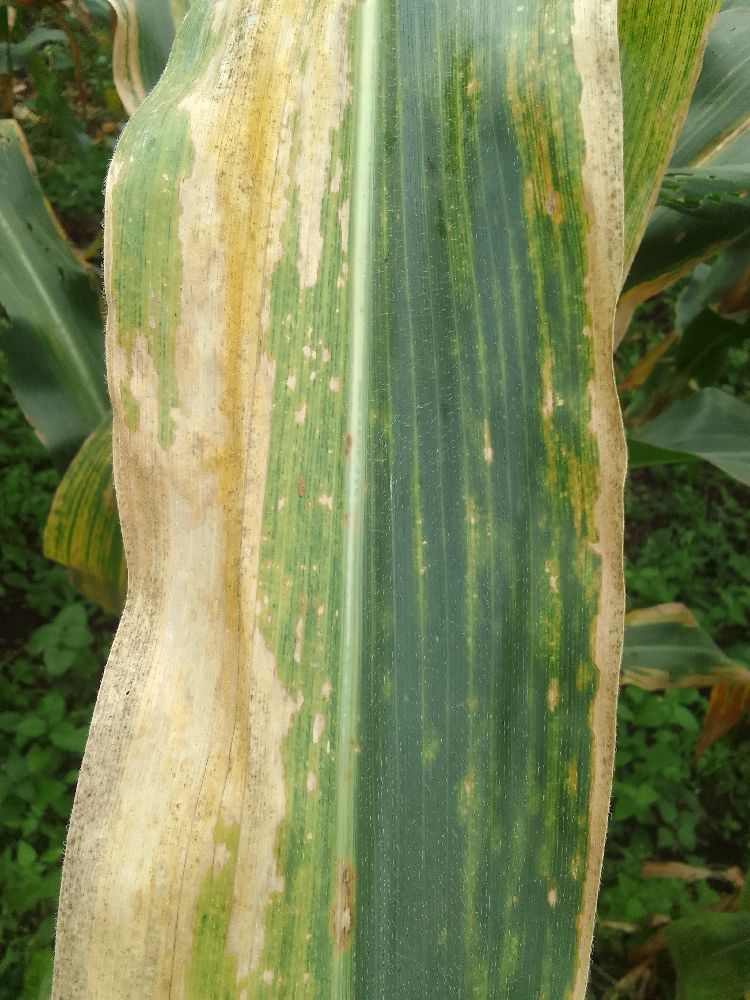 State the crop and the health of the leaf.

maize, maize lethal necrosis
